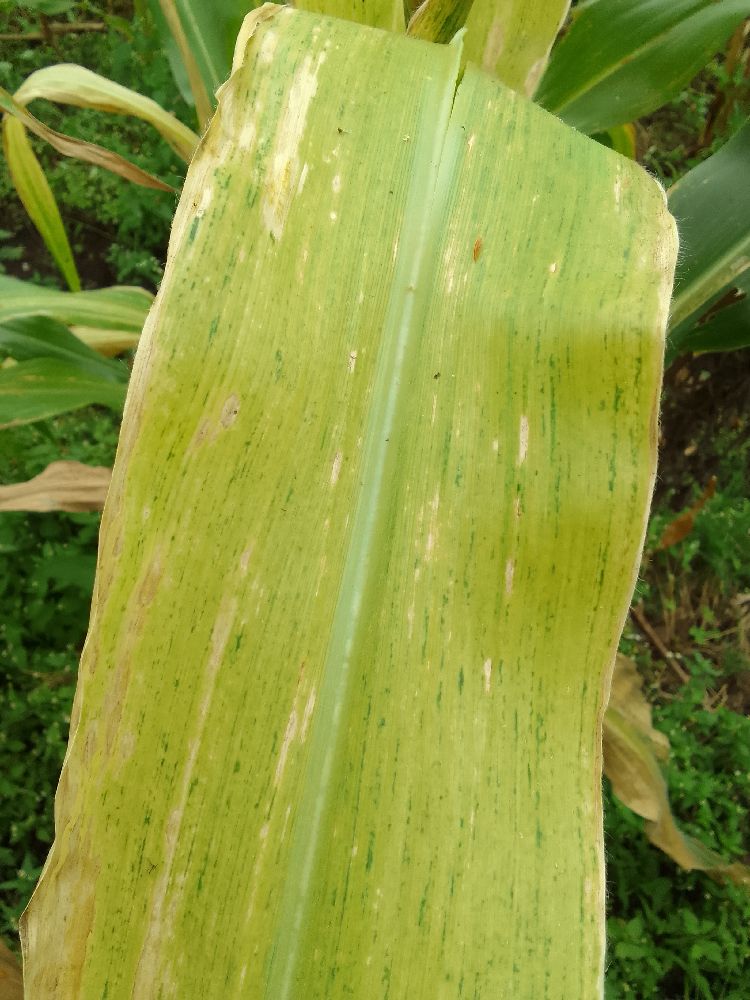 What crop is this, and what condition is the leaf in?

maize, maize lethal necrosis
